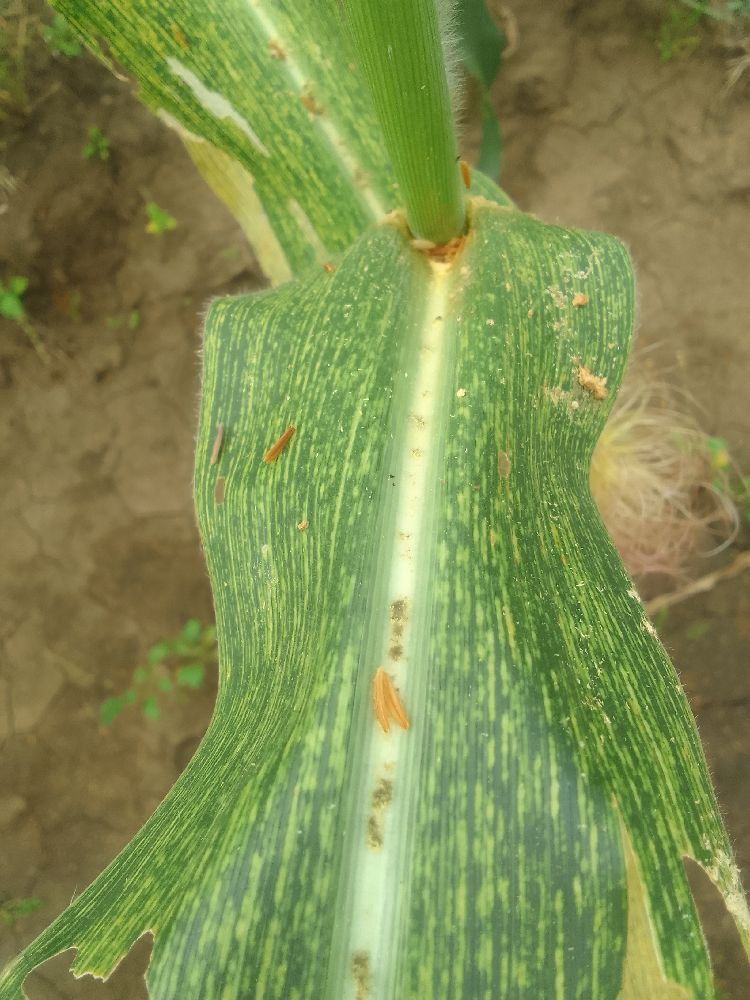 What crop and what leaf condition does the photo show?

maize, maize streak virus
